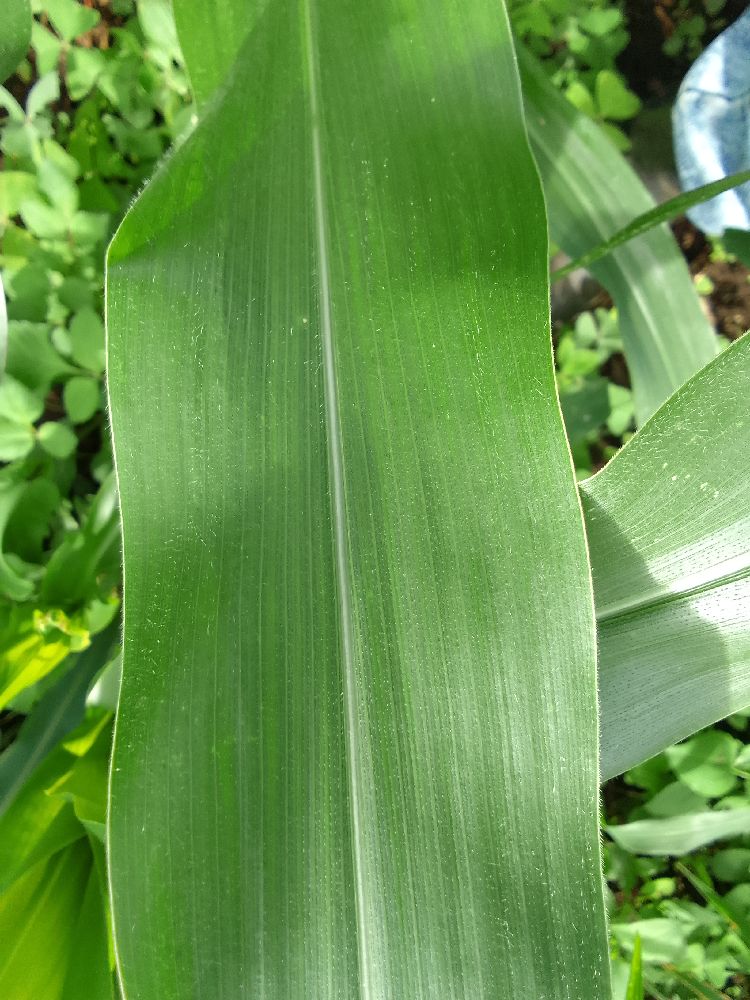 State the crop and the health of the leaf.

maize, healthy
